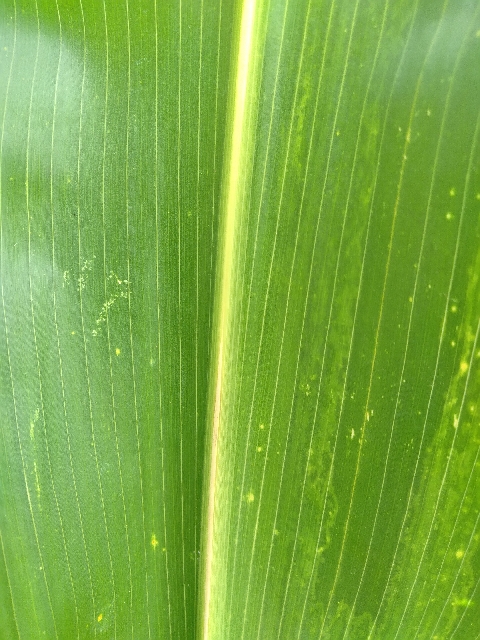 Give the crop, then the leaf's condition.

maize, maize lethal necrosis
